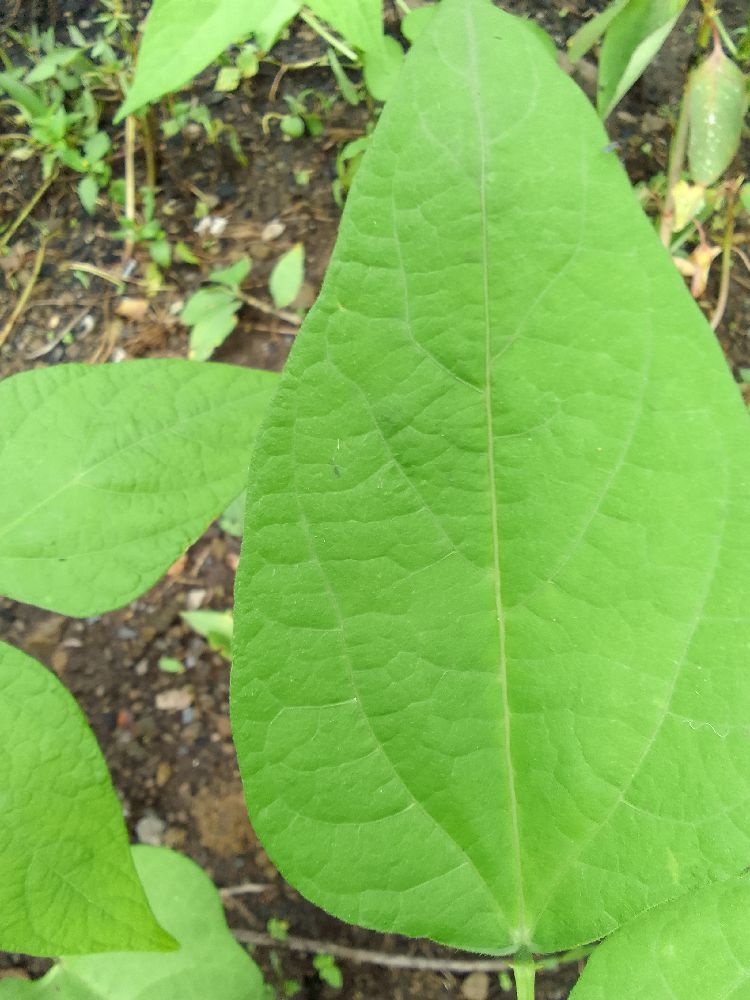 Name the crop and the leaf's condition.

common bean, healthy
